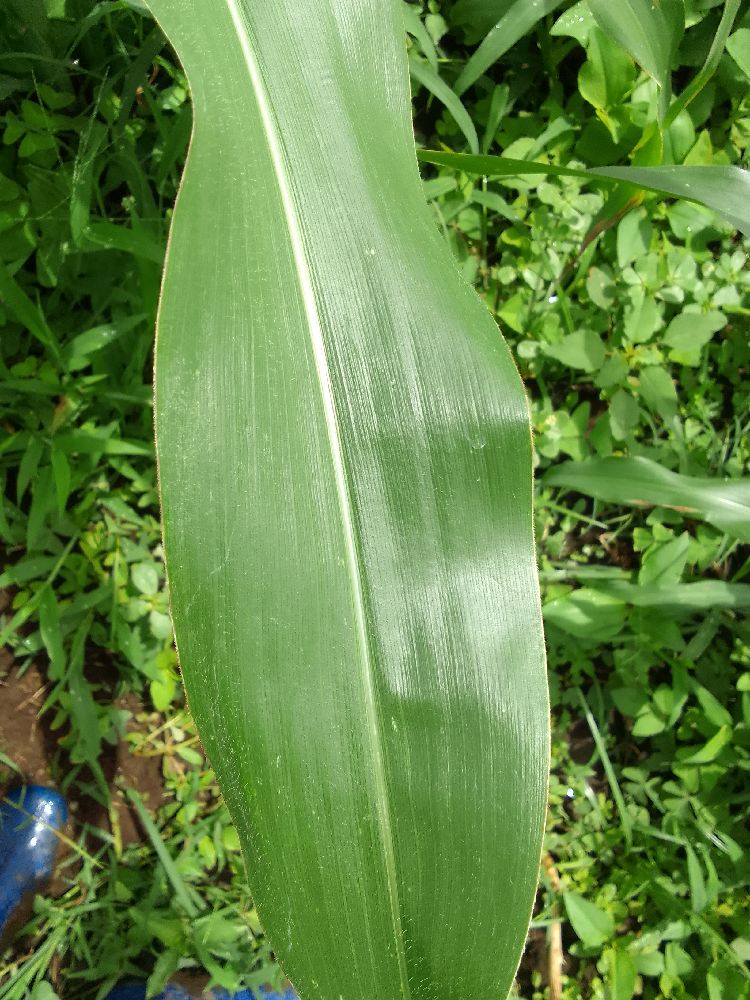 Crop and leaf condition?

maize, healthy
